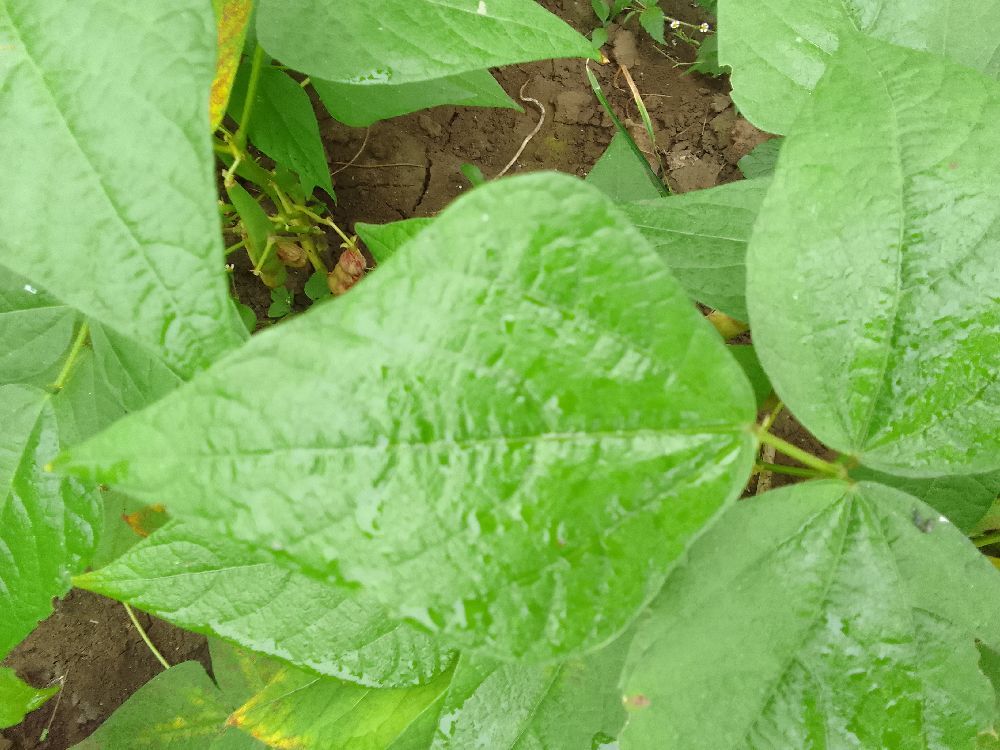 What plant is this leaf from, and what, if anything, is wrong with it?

common bean, healthy
